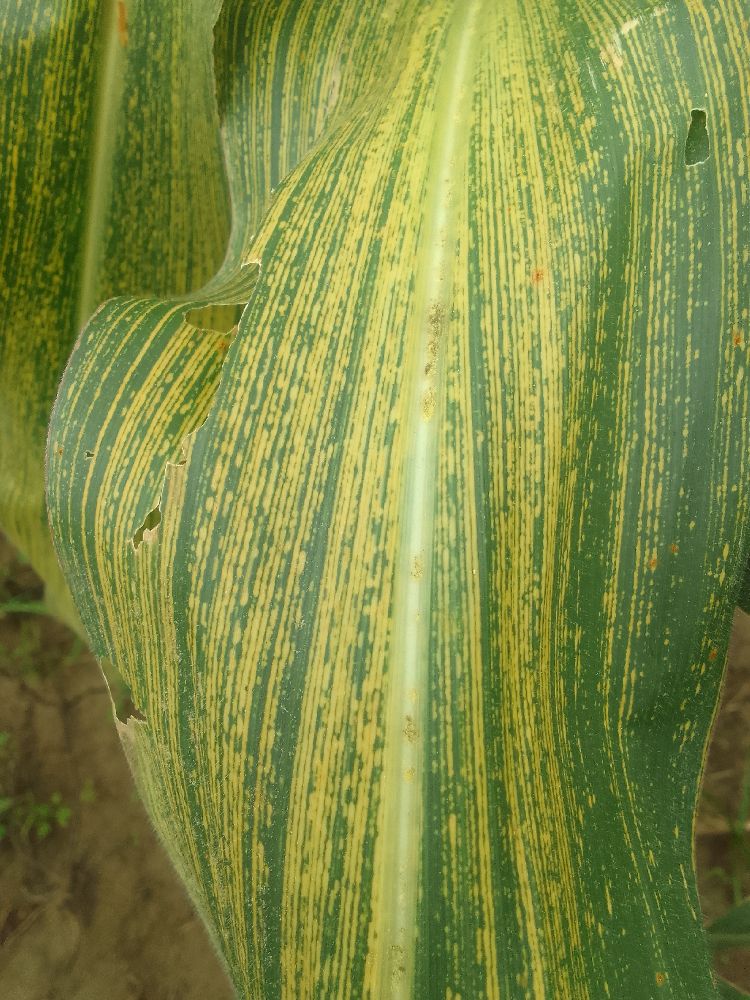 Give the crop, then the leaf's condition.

maize, maize streak virus
